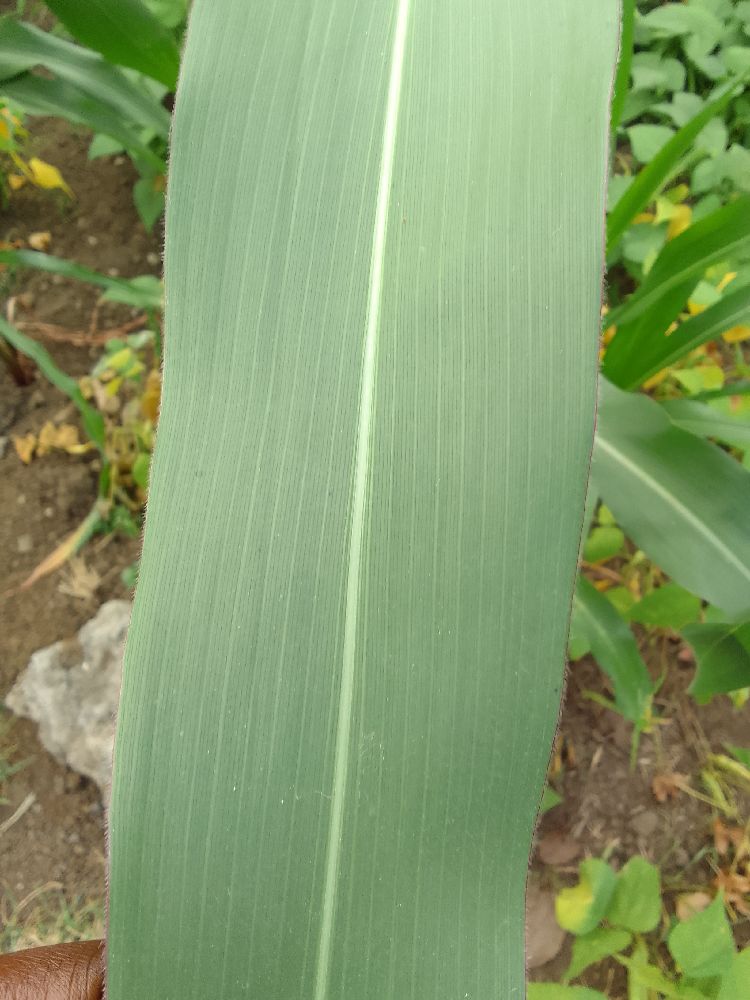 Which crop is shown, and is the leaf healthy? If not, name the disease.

maize, healthy
